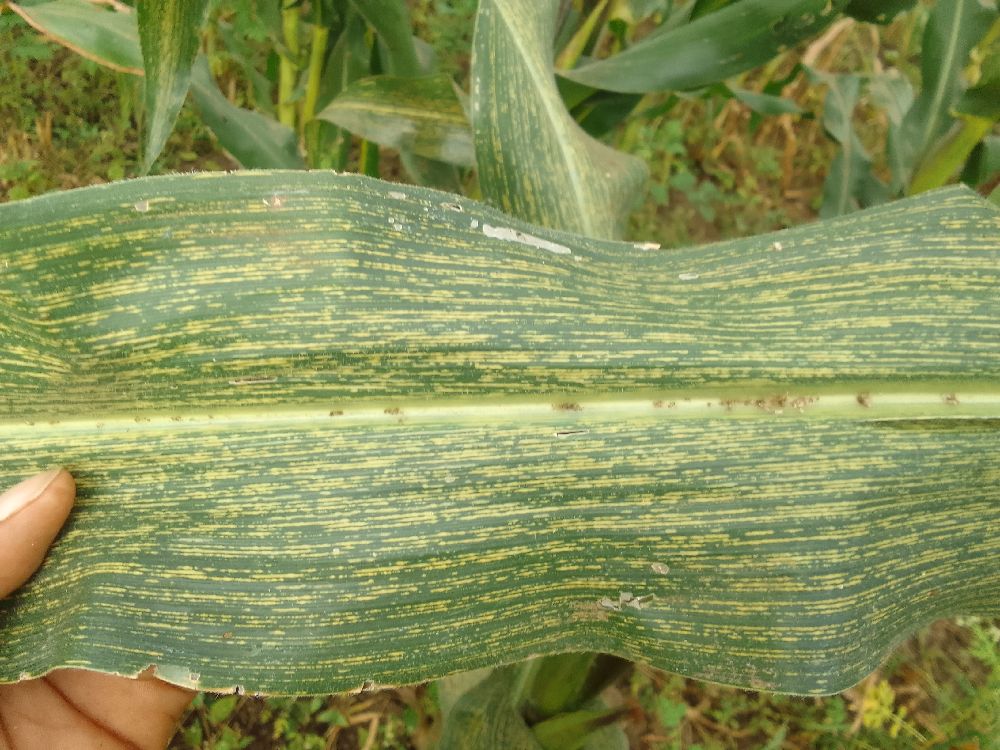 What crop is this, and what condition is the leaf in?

maize, maize streak virus
